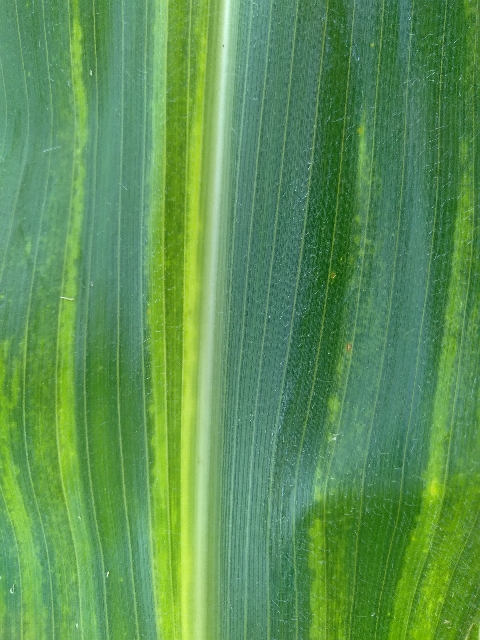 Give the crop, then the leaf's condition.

maize, maize lethal necrosis
